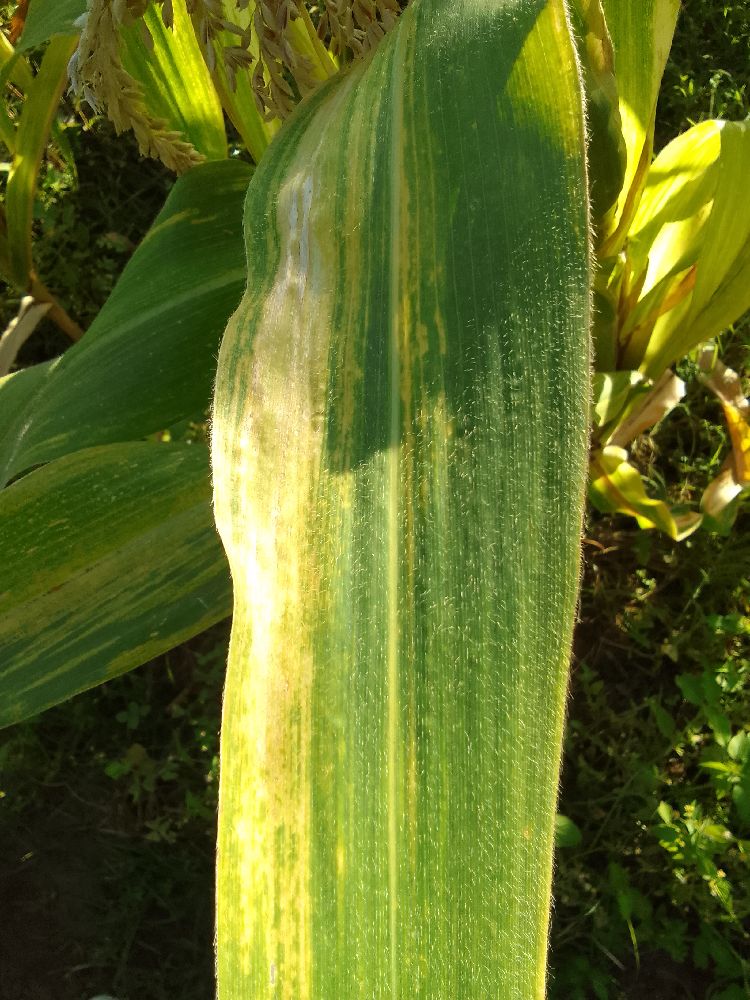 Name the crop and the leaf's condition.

maize, maize lethal necrosis
